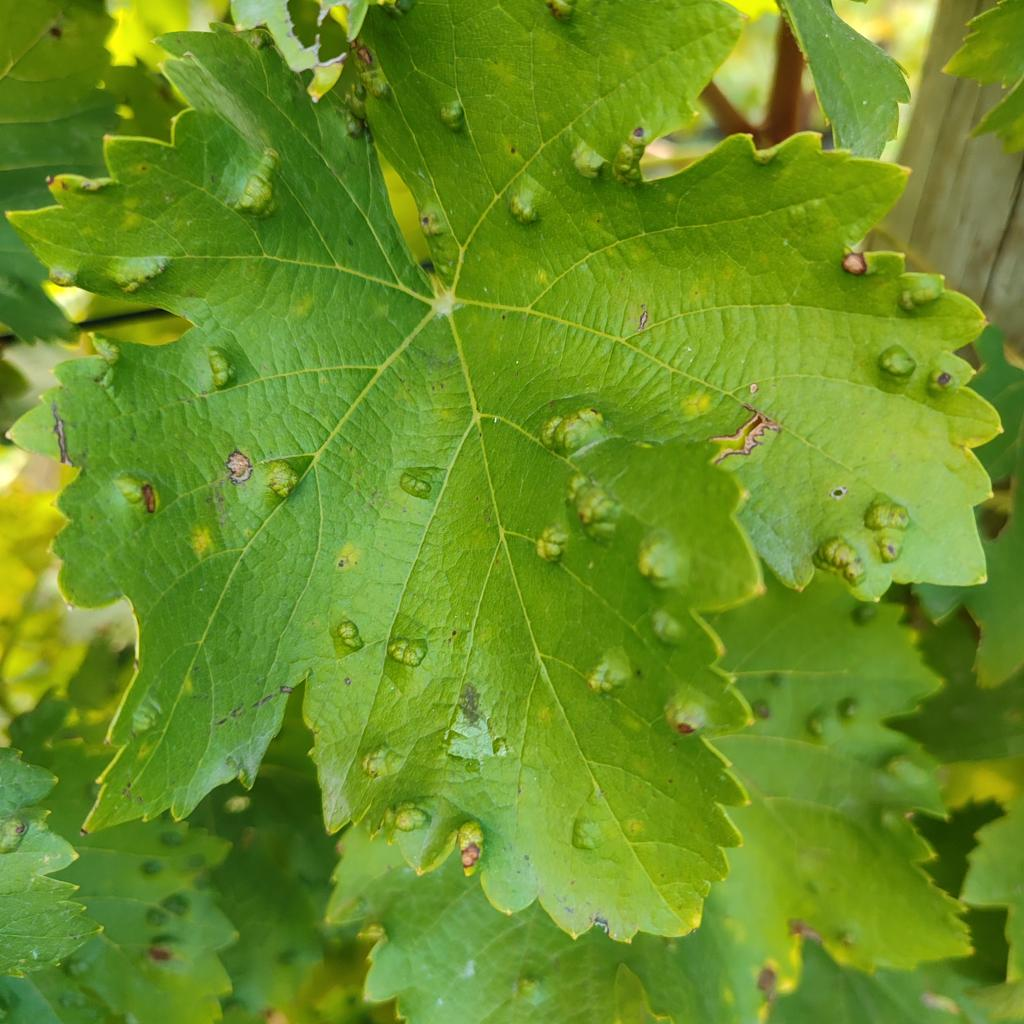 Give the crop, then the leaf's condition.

grapevine, erineum mite
